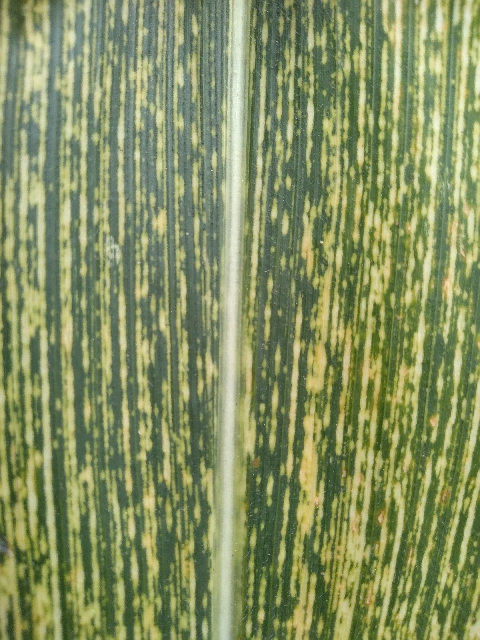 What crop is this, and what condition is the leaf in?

maize, maize streak virus
